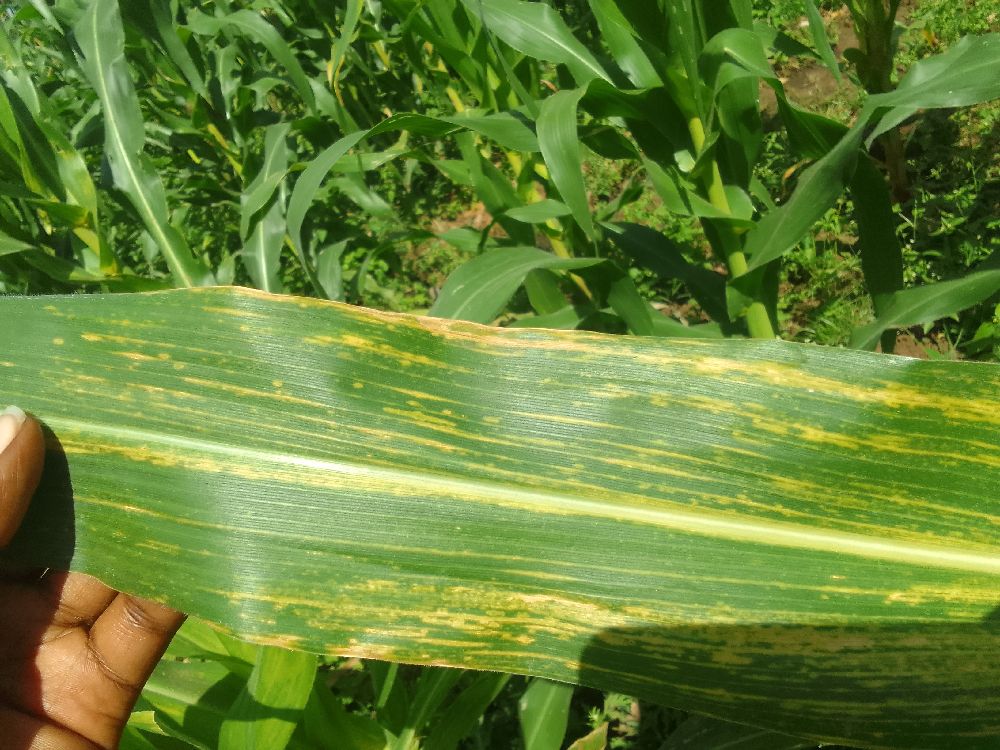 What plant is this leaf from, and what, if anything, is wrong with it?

maize, maize lethal necrosis
